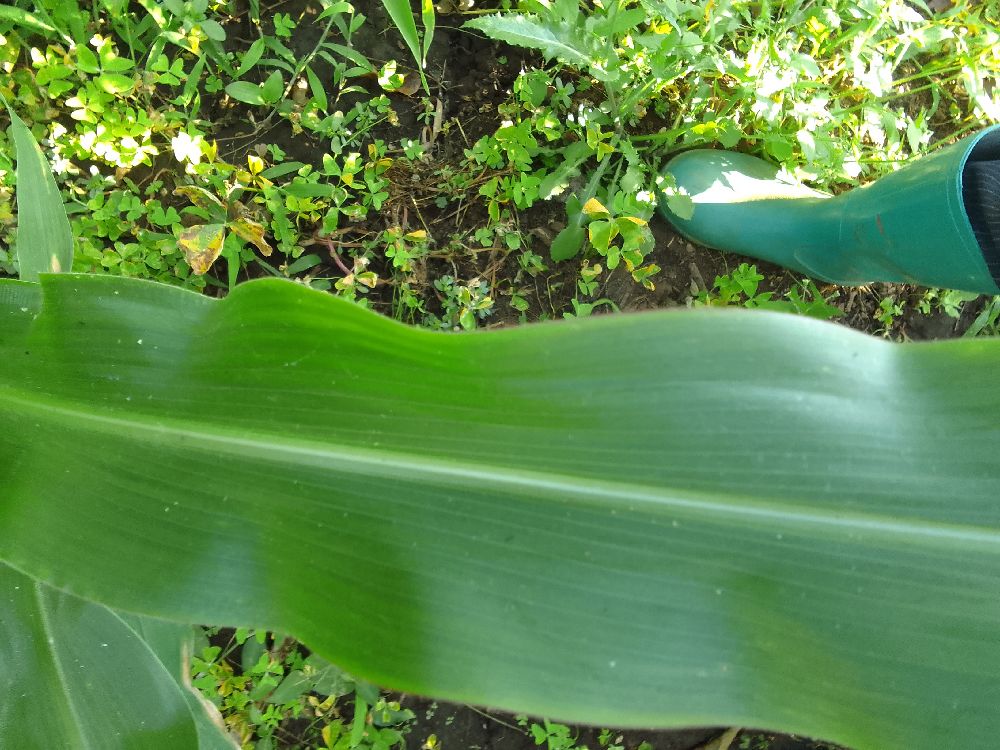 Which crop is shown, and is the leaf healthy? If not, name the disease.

maize, healthy
